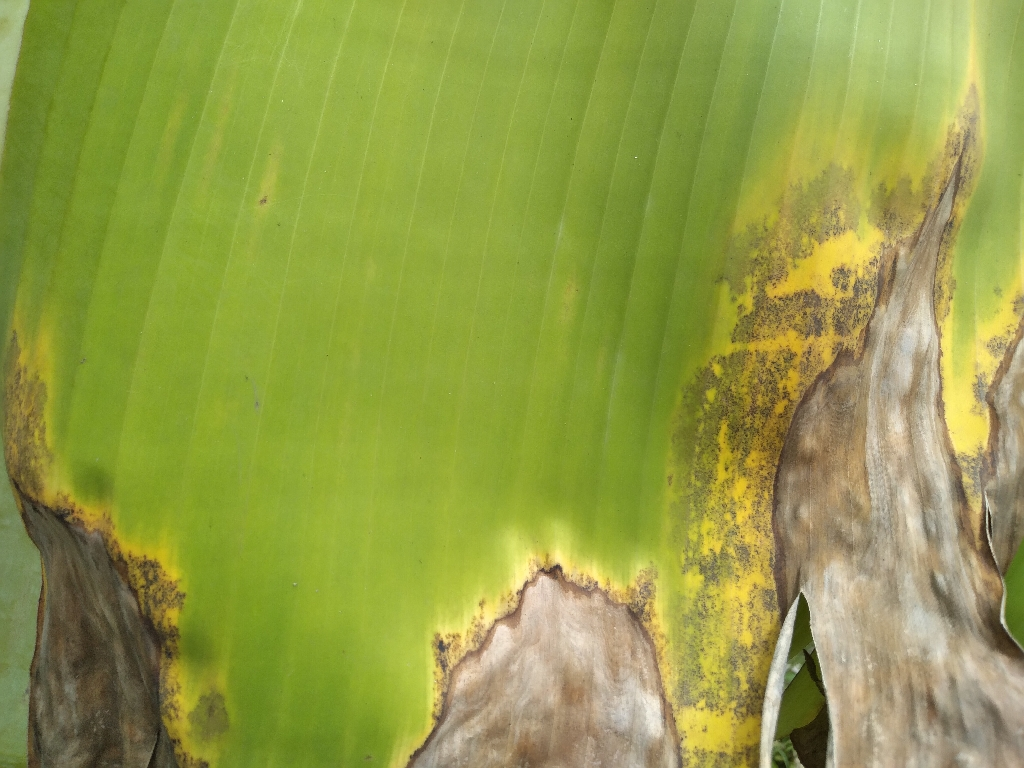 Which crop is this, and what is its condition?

banana, black sigatoka
